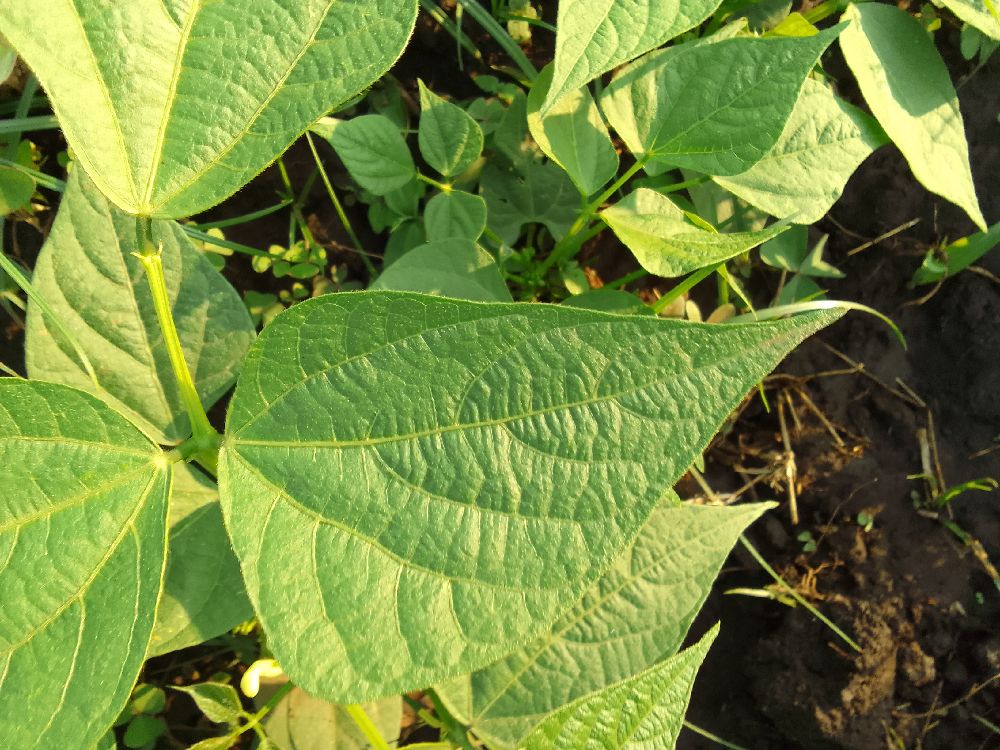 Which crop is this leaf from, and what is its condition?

common bean, healthy
